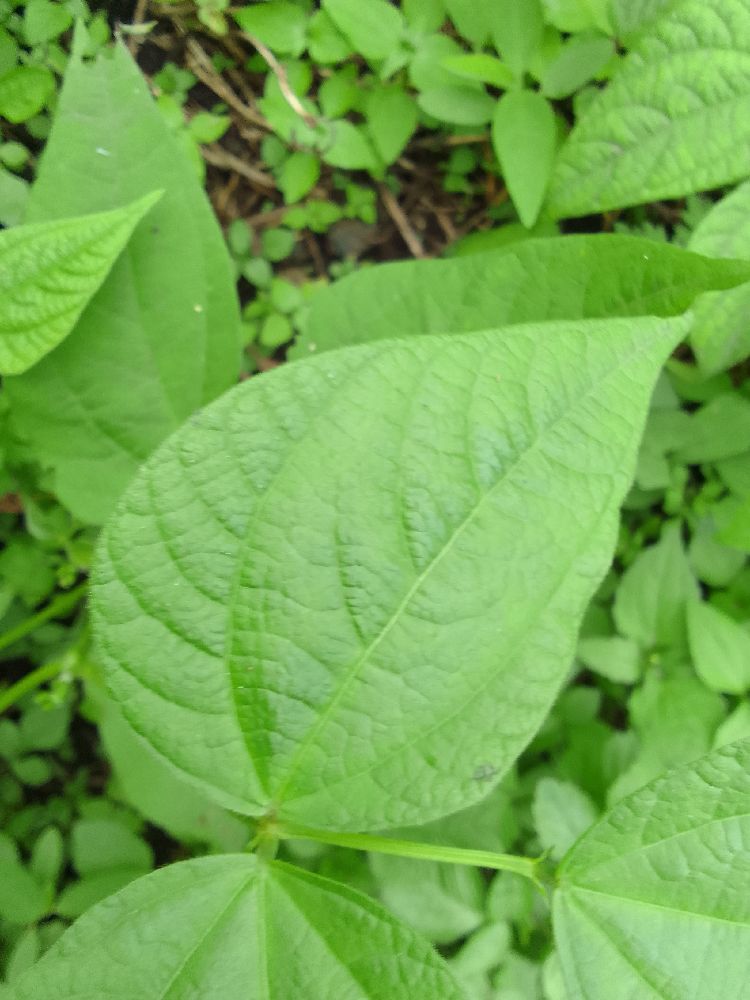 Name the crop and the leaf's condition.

common bean, healthy
